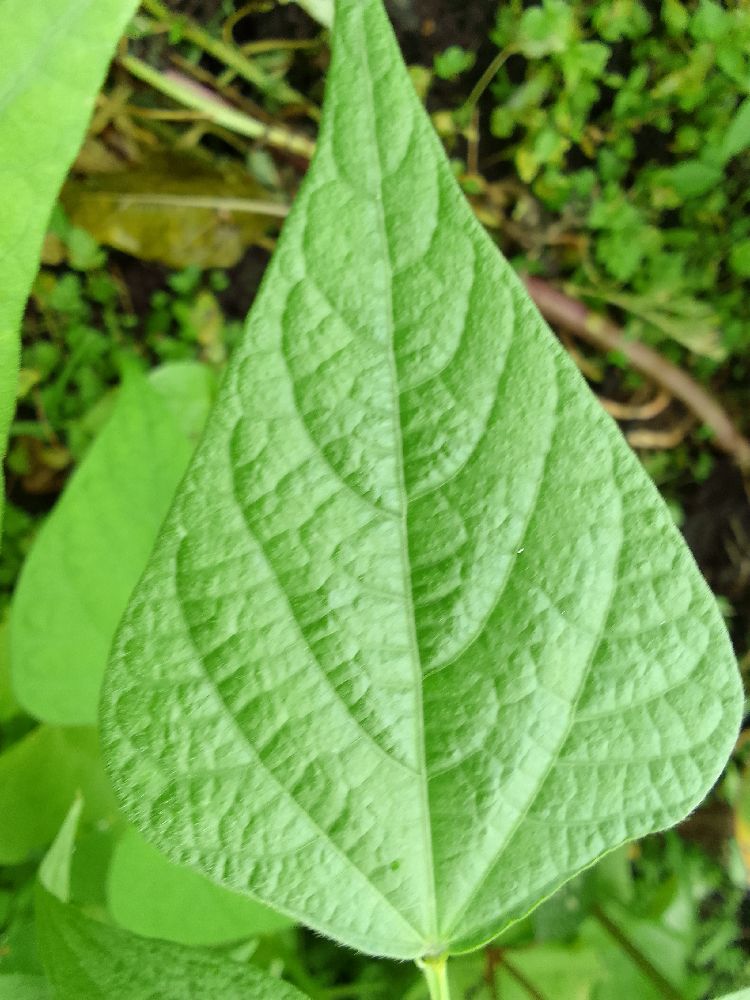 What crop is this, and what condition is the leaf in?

common bean, healthy
